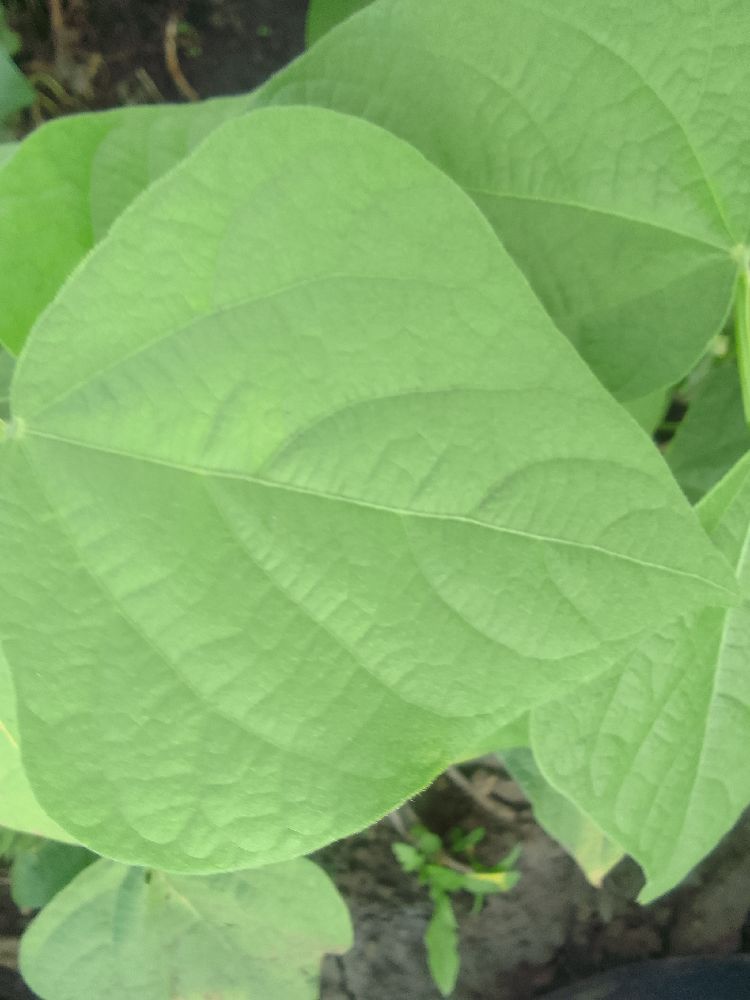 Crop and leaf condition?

common bean, healthy
